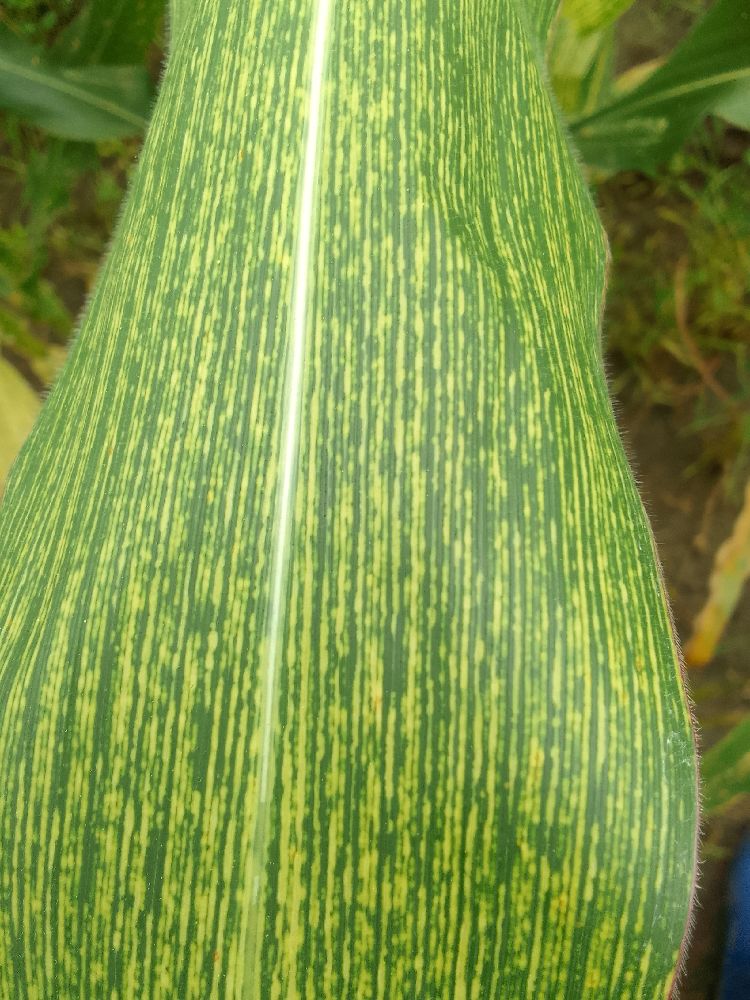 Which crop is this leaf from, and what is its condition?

maize, maize streak virus
